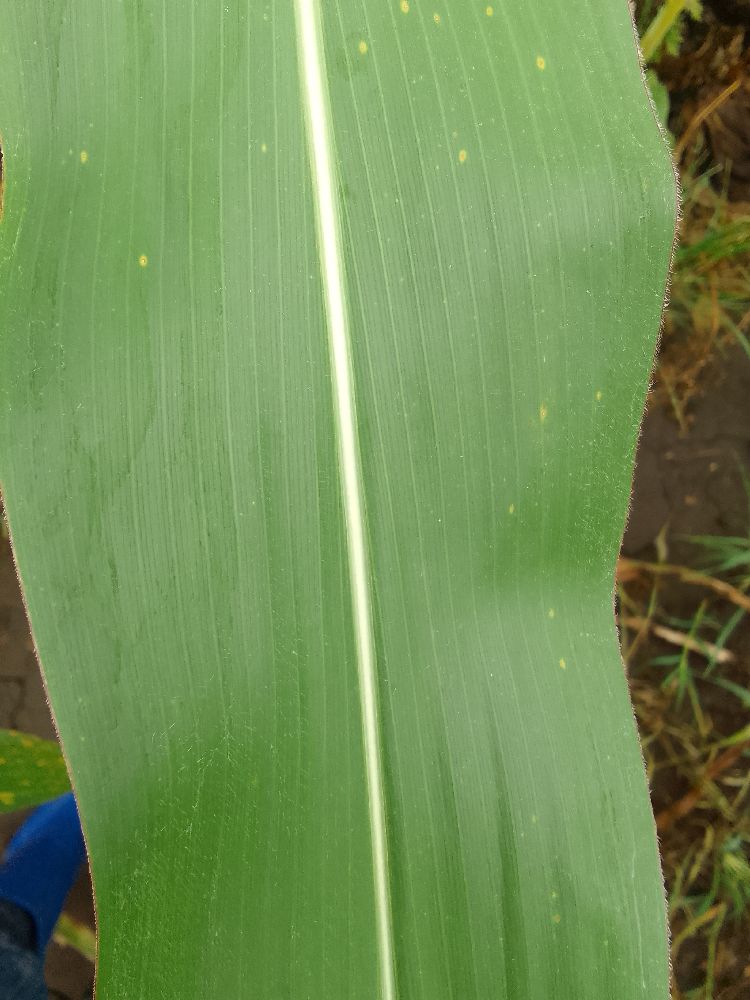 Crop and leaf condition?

maize, healthy
